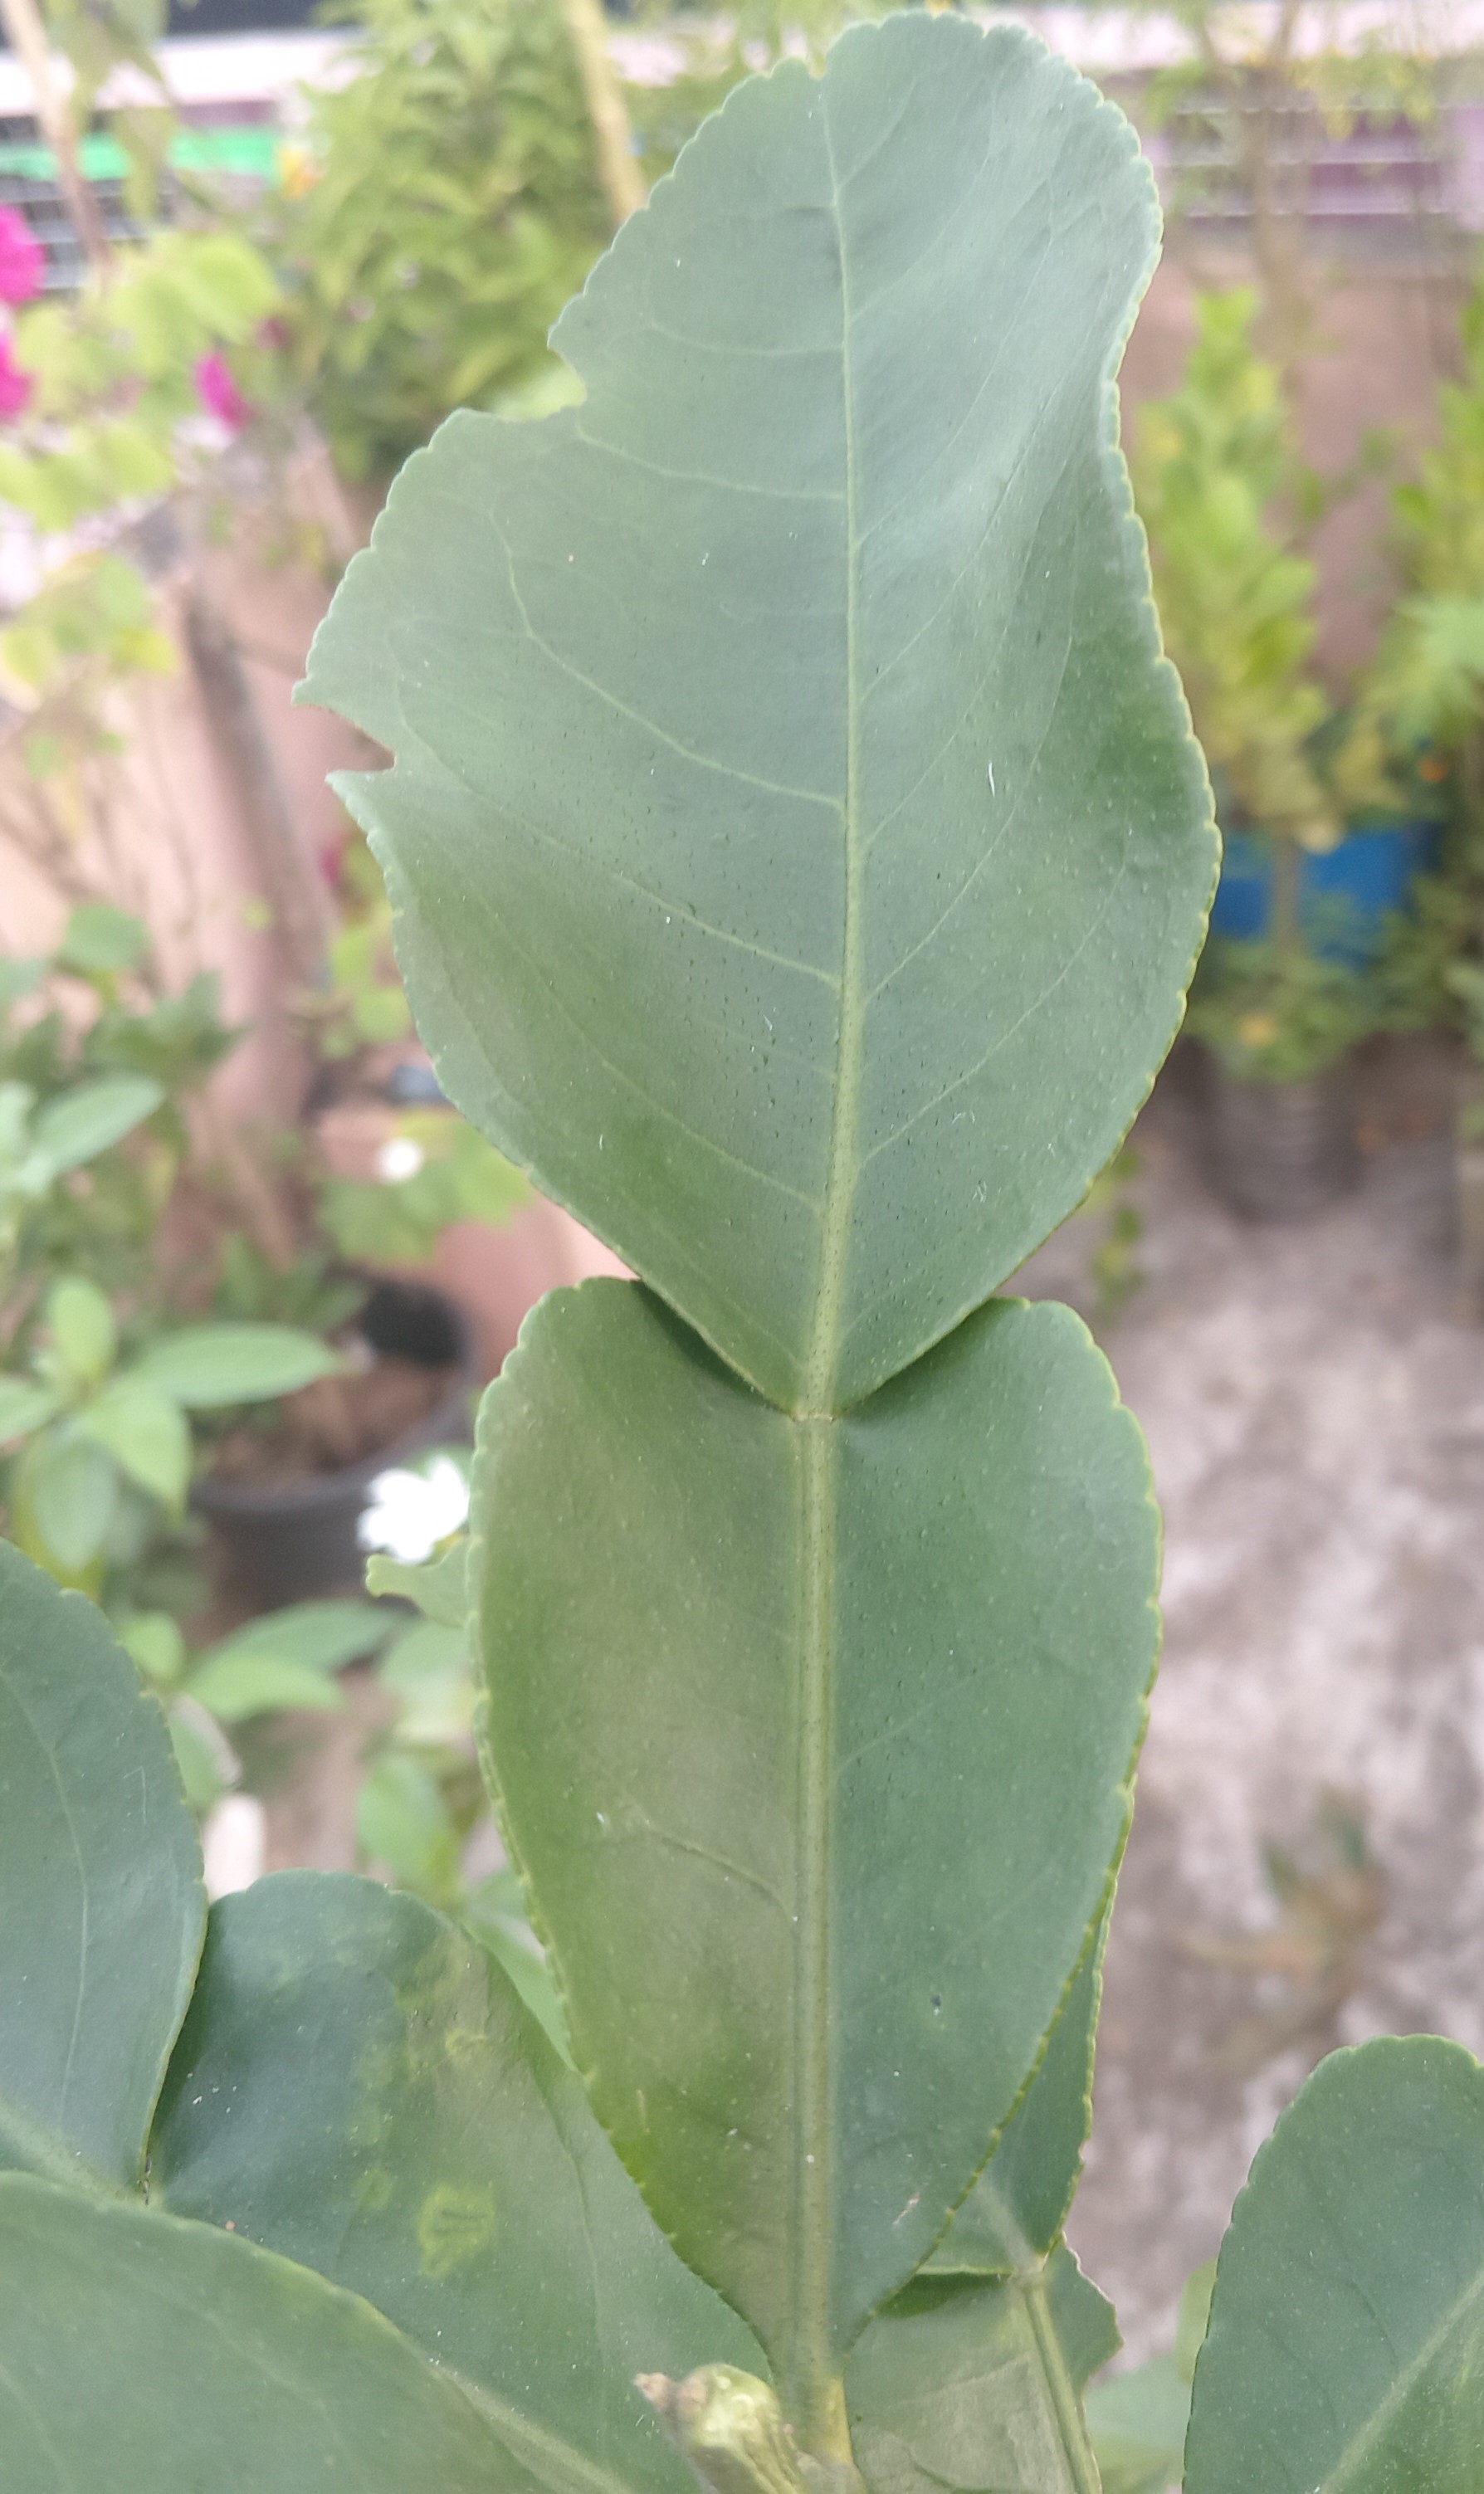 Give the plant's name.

lemon
